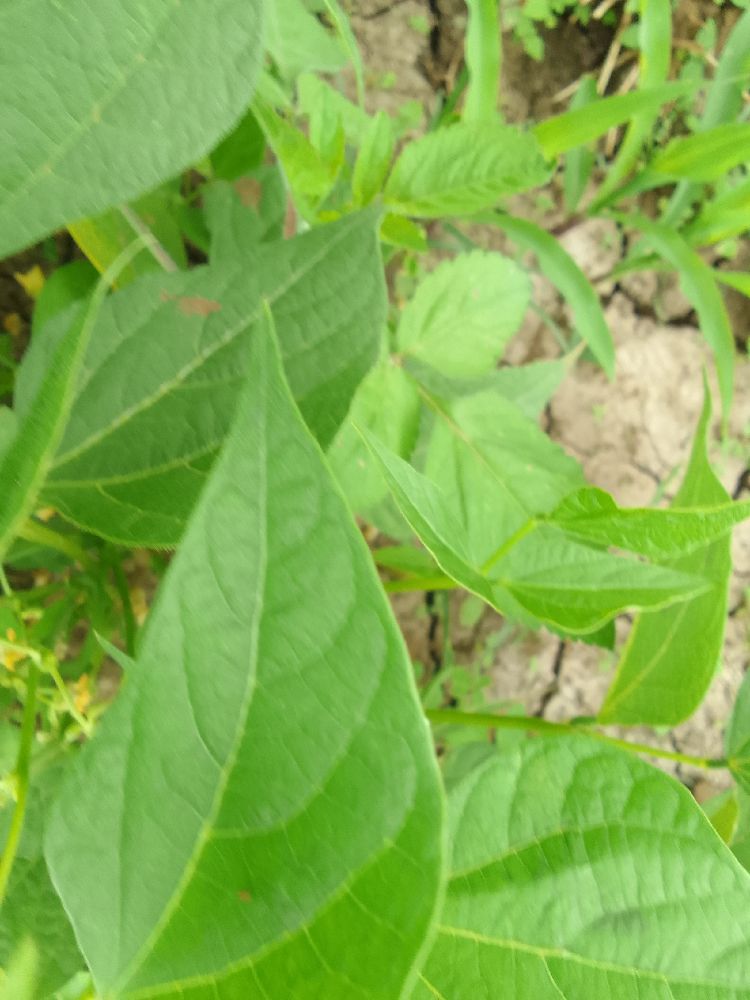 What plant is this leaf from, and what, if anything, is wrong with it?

common bean, healthy
